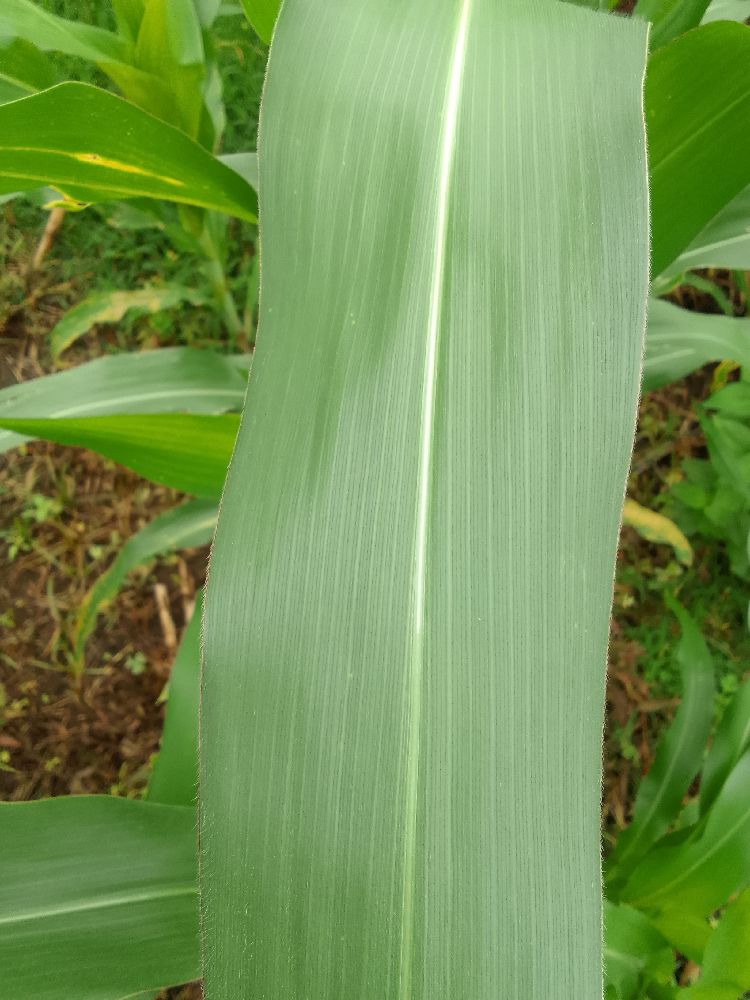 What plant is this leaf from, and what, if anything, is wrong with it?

maize, healthy
